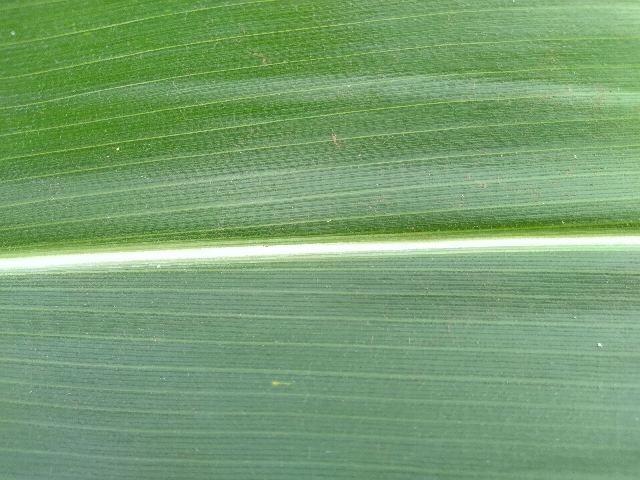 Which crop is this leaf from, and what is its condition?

maize, healthy
